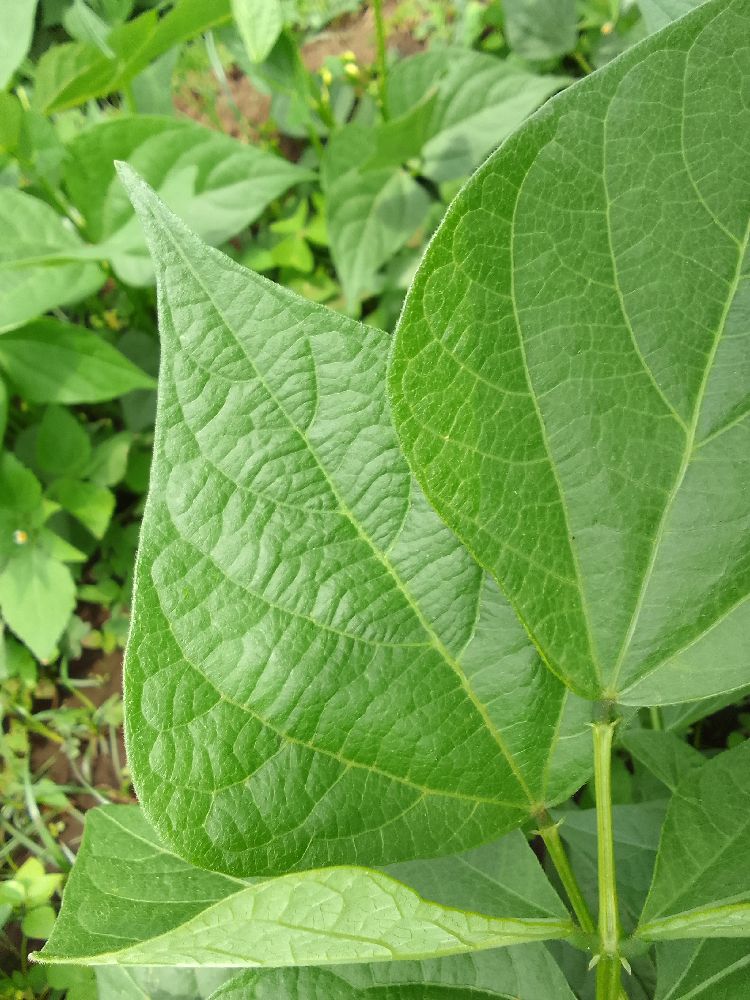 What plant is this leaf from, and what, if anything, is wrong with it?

common bean, healthy
